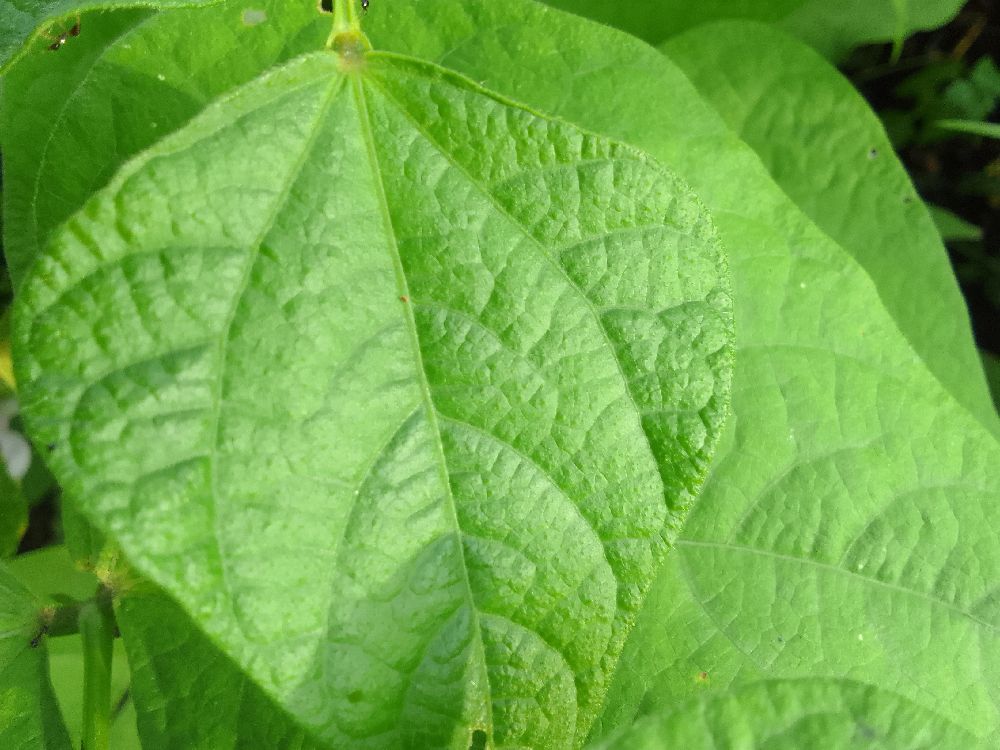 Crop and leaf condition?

common bean, healthy
